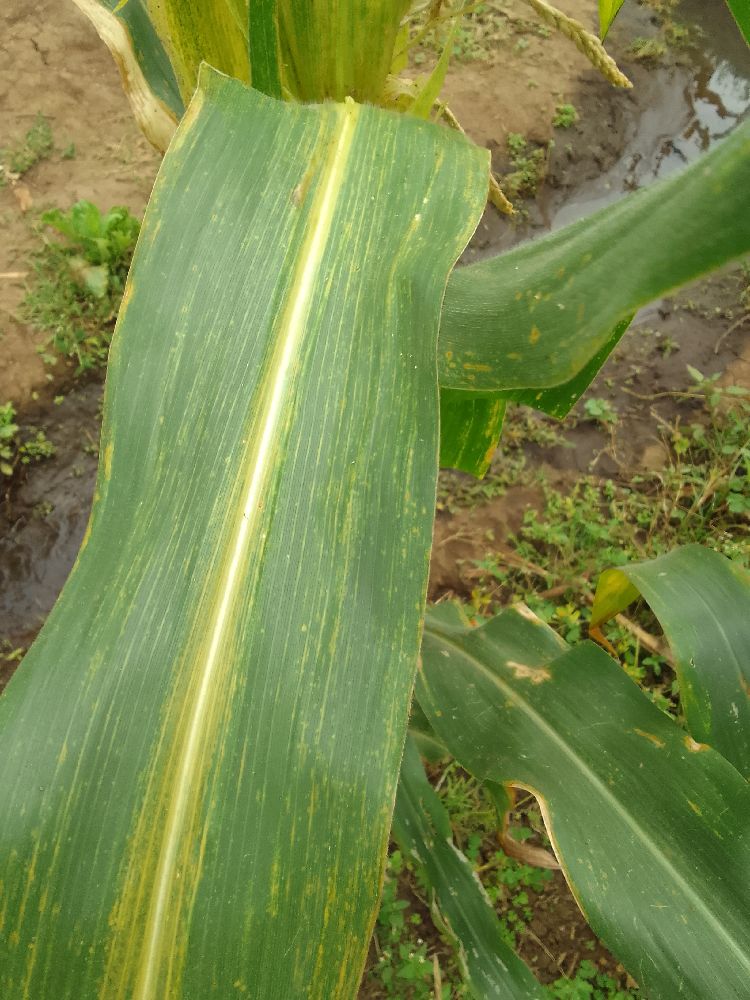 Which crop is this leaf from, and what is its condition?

maize, maize lethal necrosis
